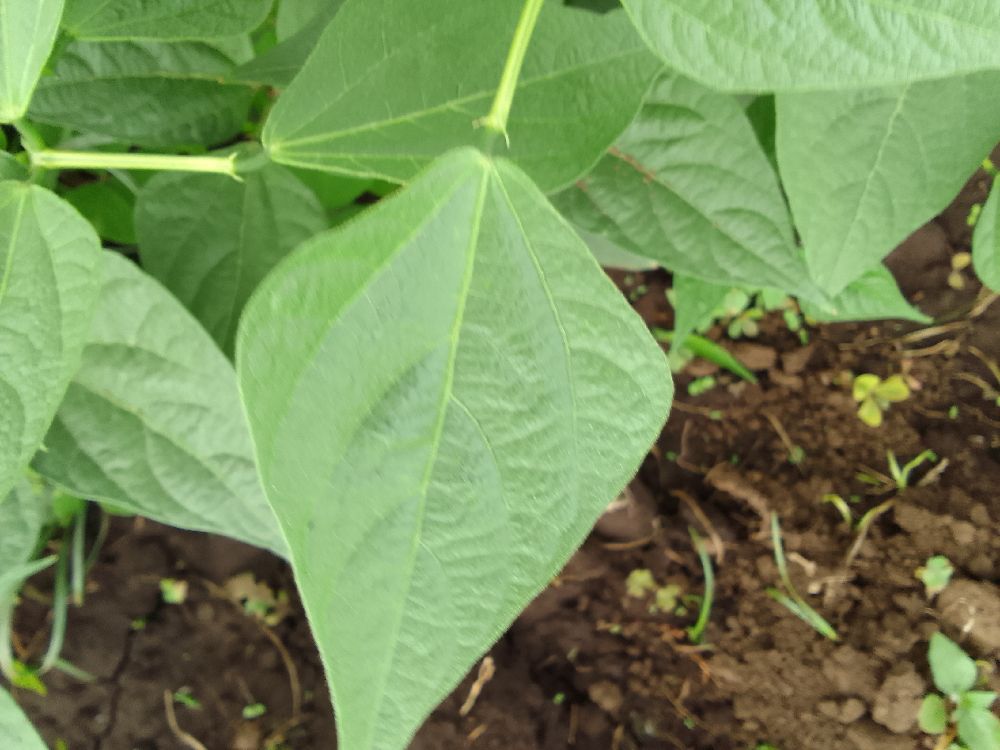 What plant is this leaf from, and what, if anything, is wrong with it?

common bean, healthy
